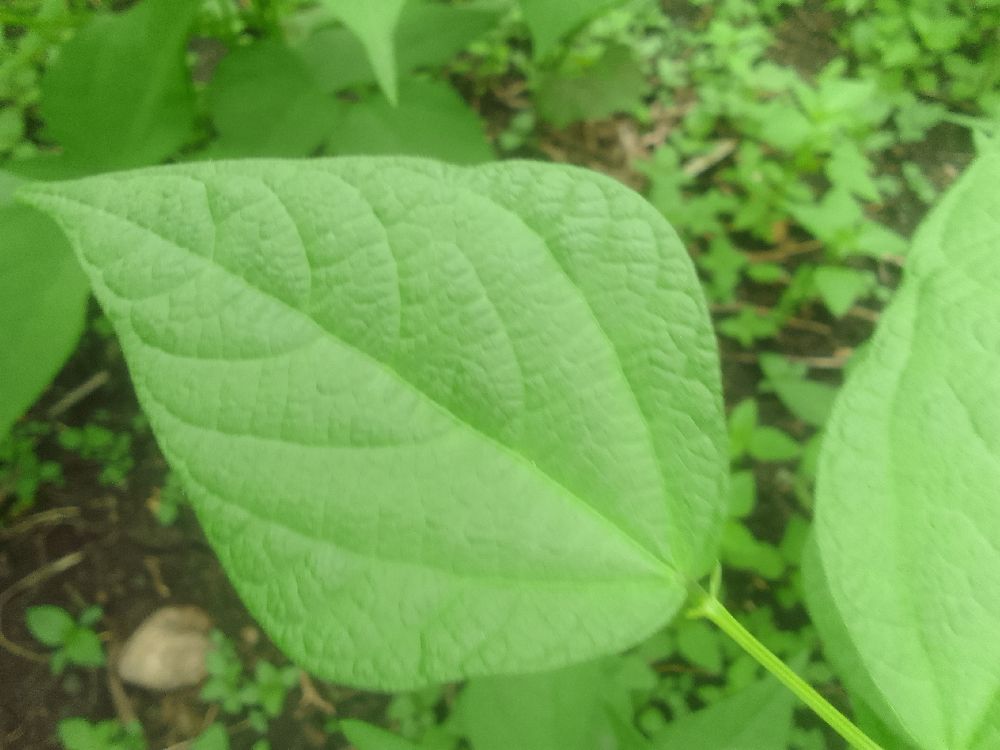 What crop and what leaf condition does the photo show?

common bean, healthy
